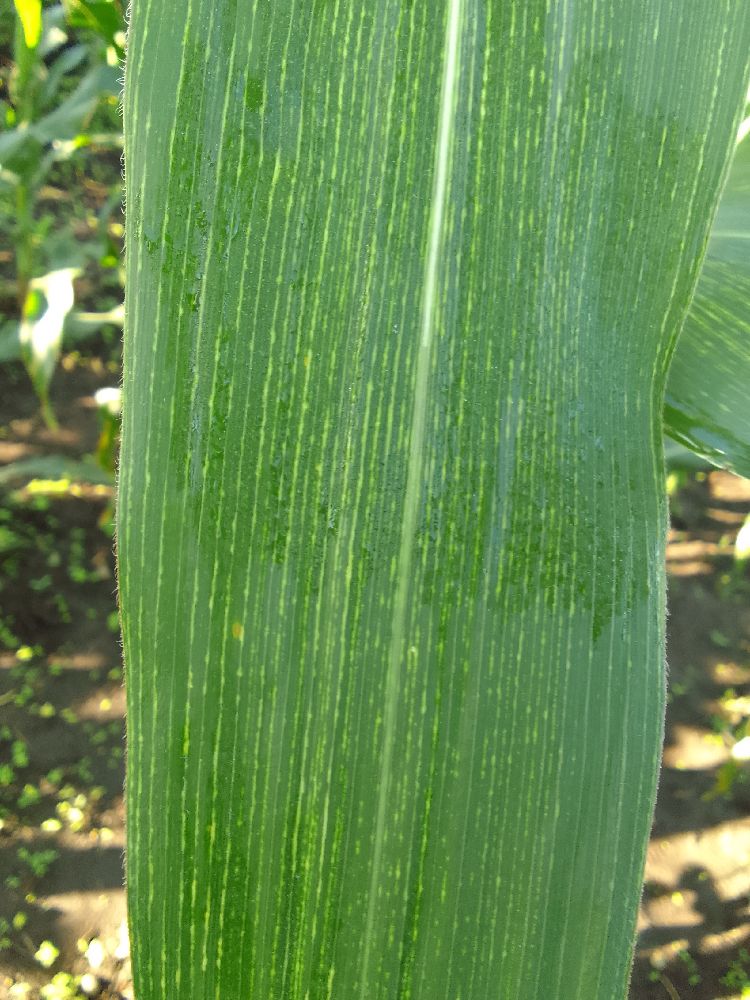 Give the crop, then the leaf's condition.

maize, maize streak virus
